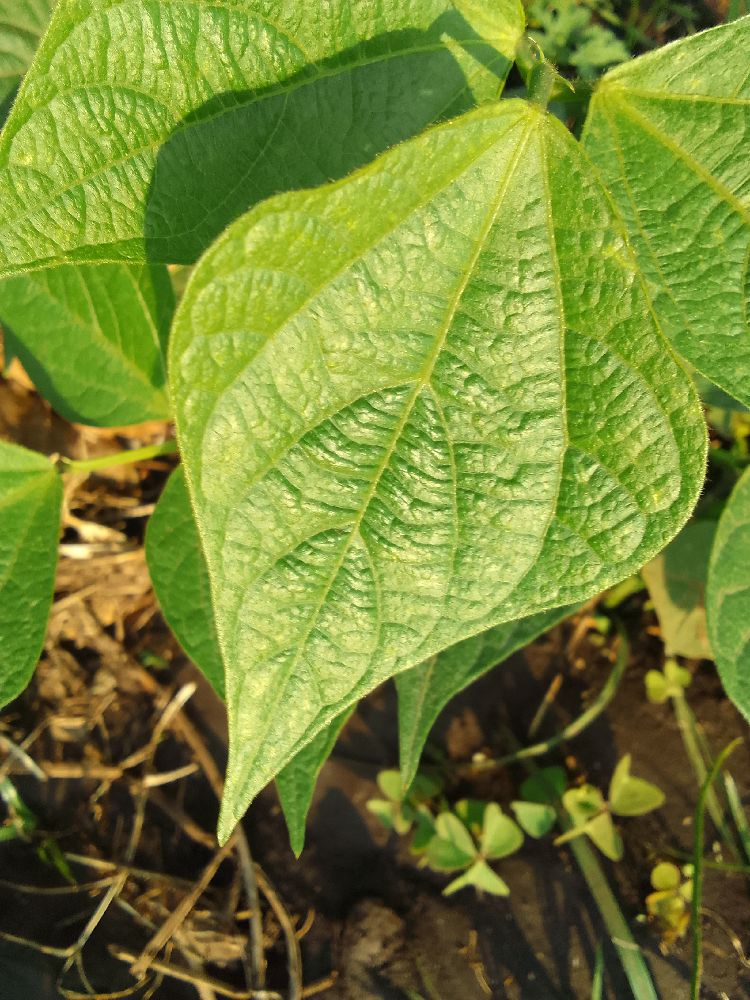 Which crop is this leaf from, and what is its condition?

common bean, healthy
